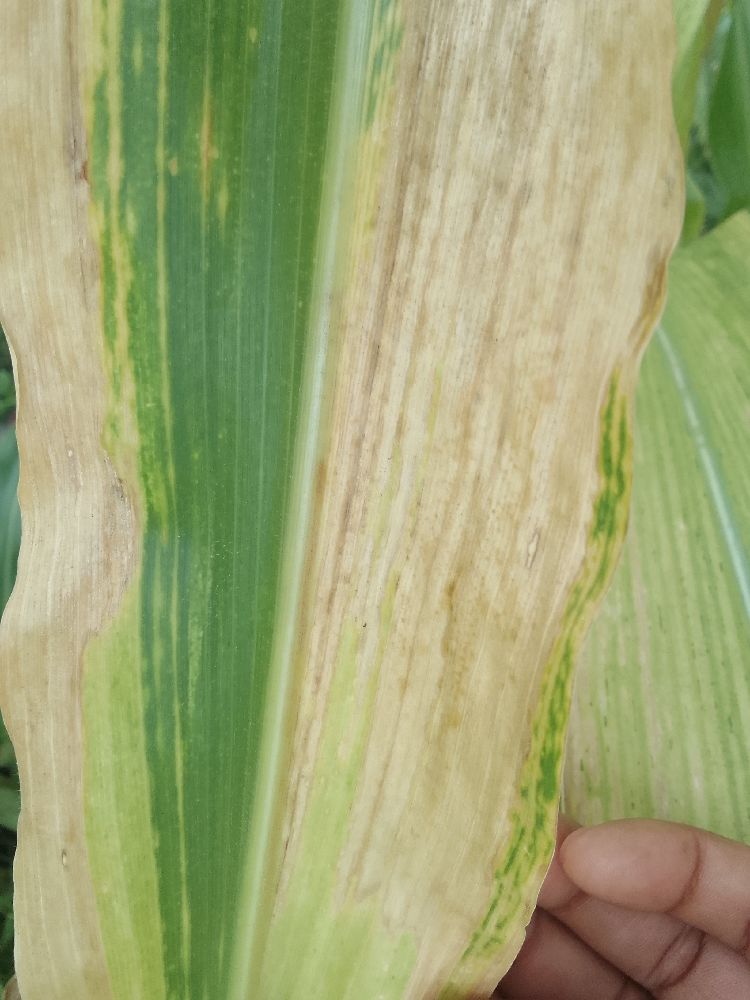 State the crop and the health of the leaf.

maize, maize lethal necrosis
